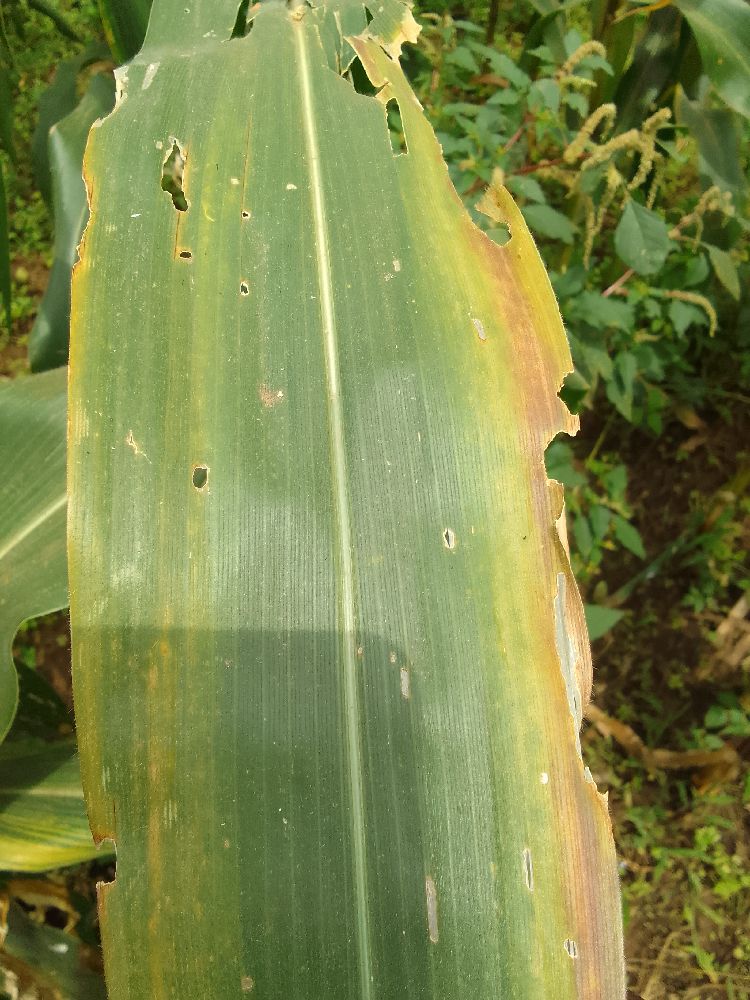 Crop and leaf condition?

maize, maize lethal necrosis
